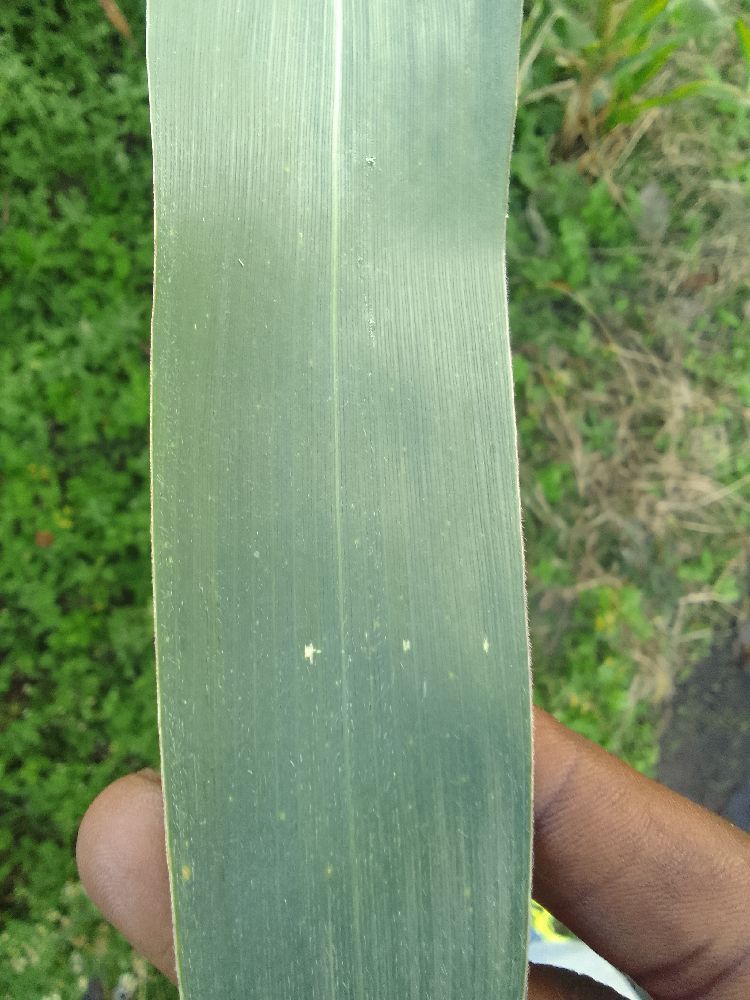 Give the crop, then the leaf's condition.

maize, healthy
